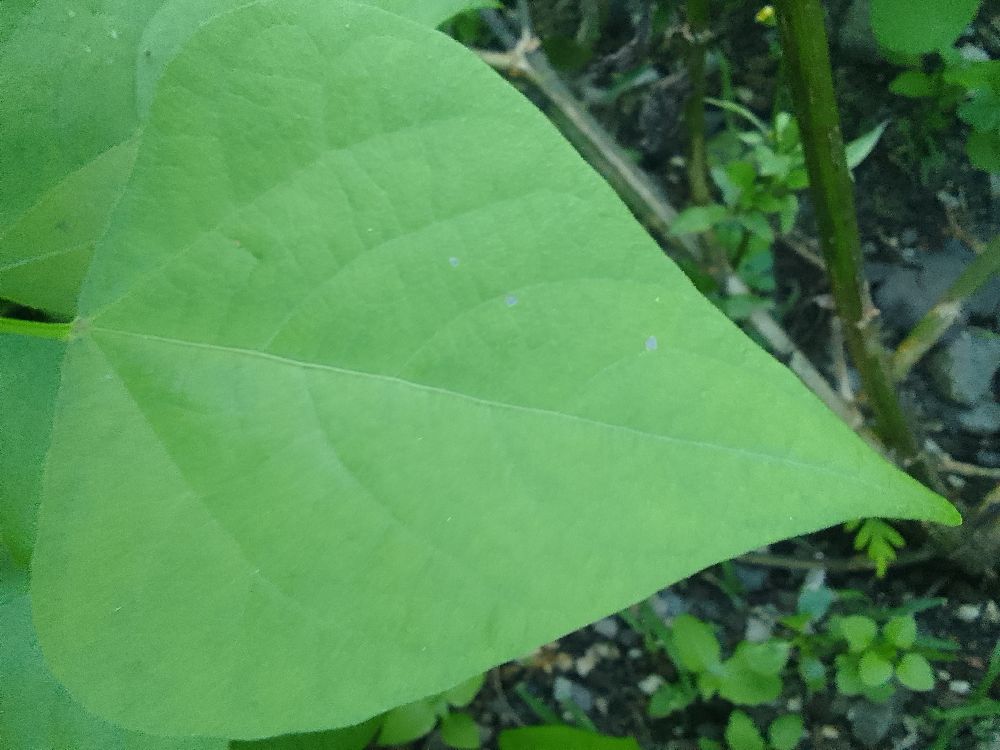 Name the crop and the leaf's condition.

common bean, healthy
